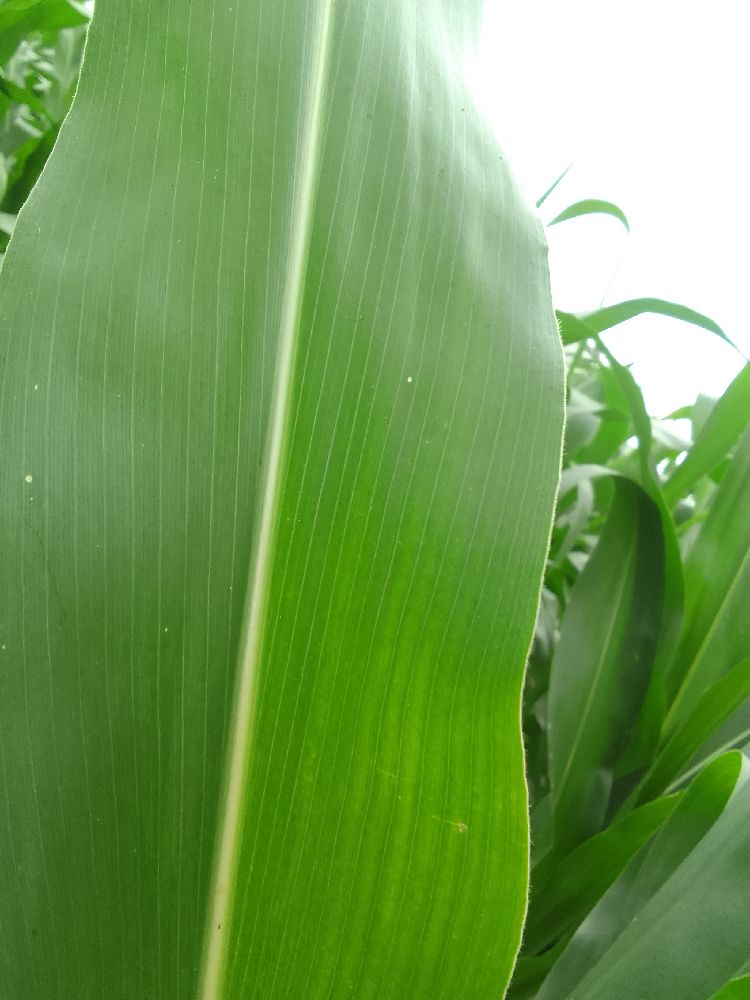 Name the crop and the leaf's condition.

maize, healthy
